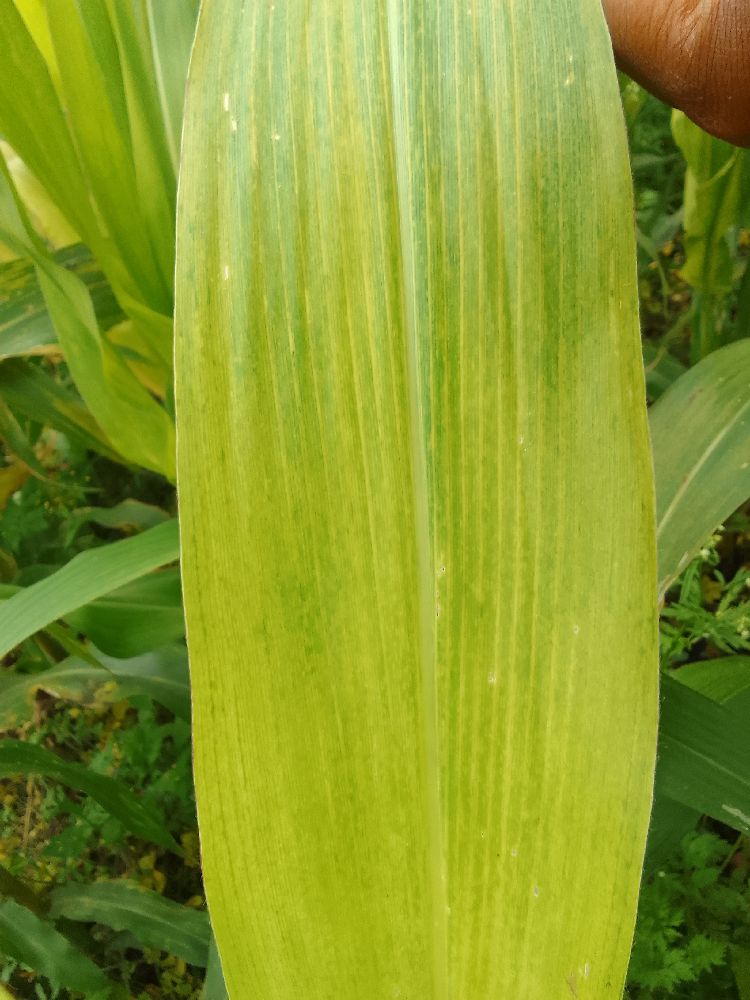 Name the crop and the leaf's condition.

maize, maize lethal necrosis
